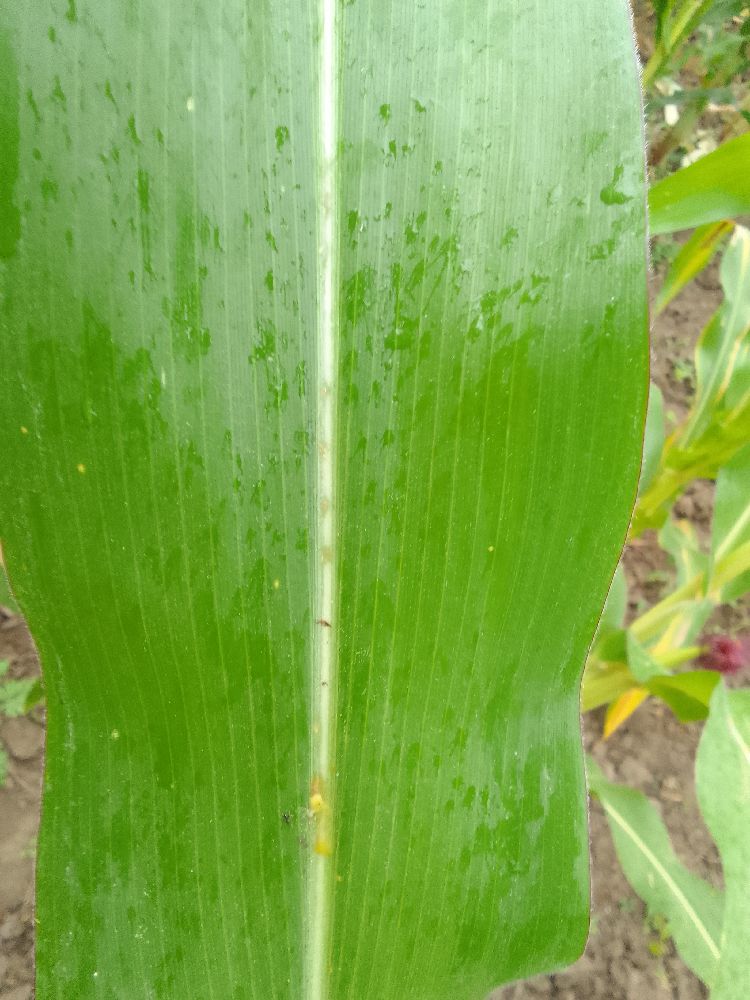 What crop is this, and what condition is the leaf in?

maize, healthy
